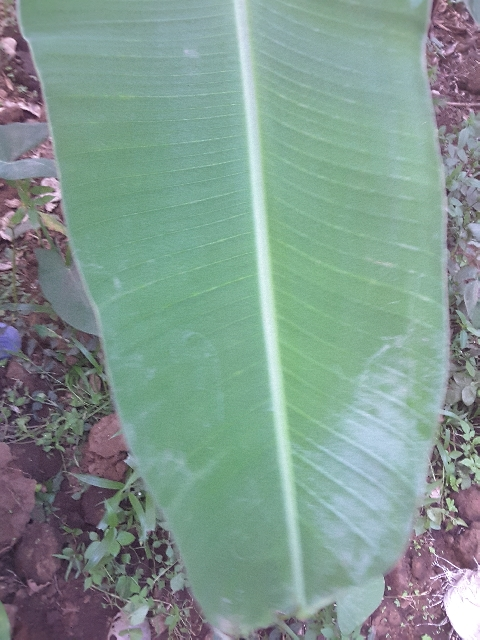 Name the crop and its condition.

banana, healthy
